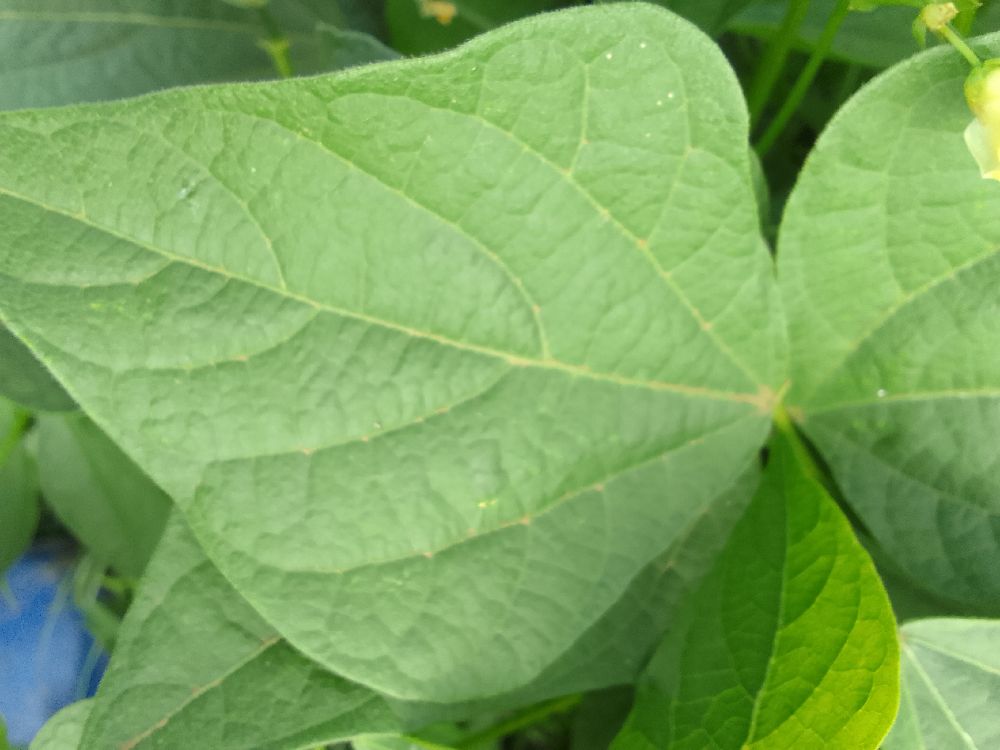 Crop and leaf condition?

common bean, healthy
